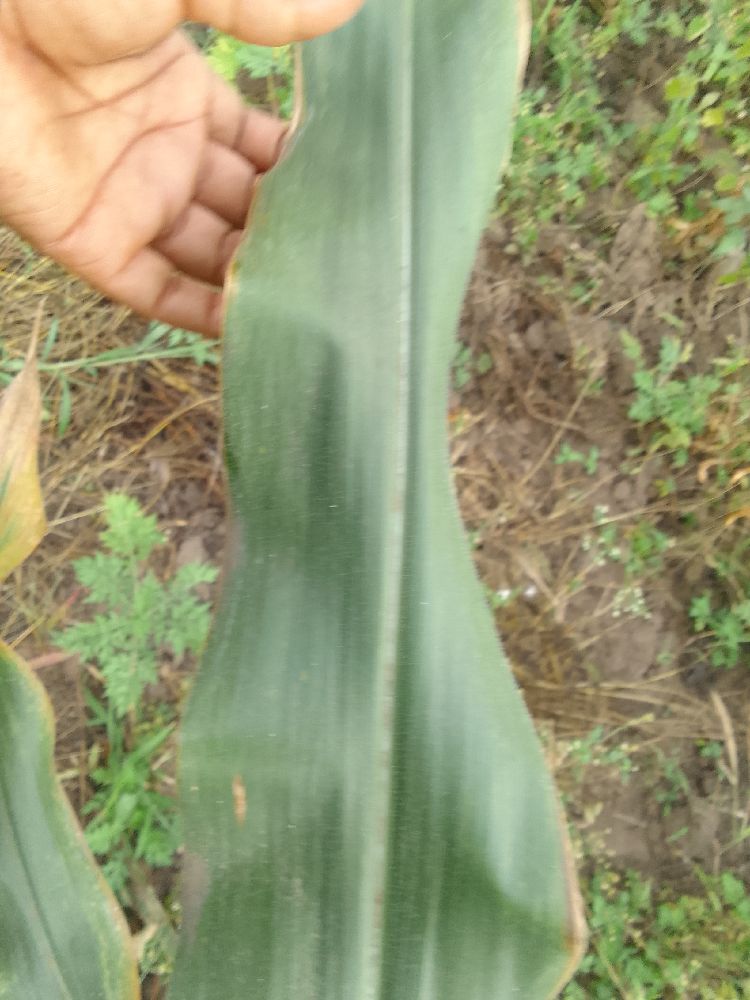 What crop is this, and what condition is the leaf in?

maize, healthy
